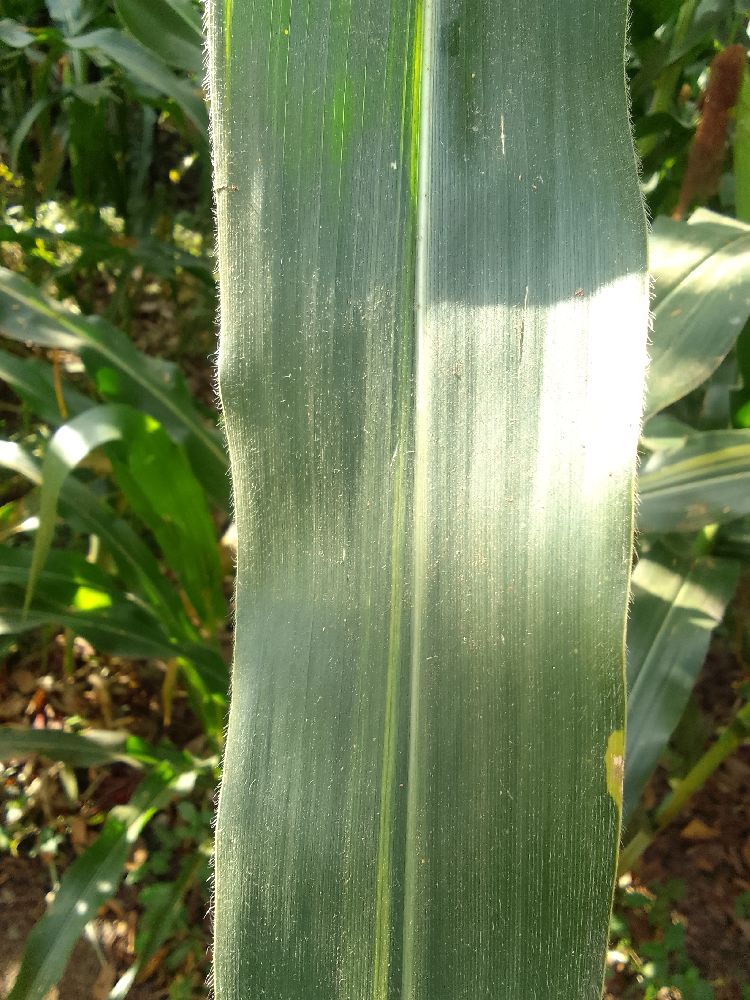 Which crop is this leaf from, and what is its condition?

maize, healthy
